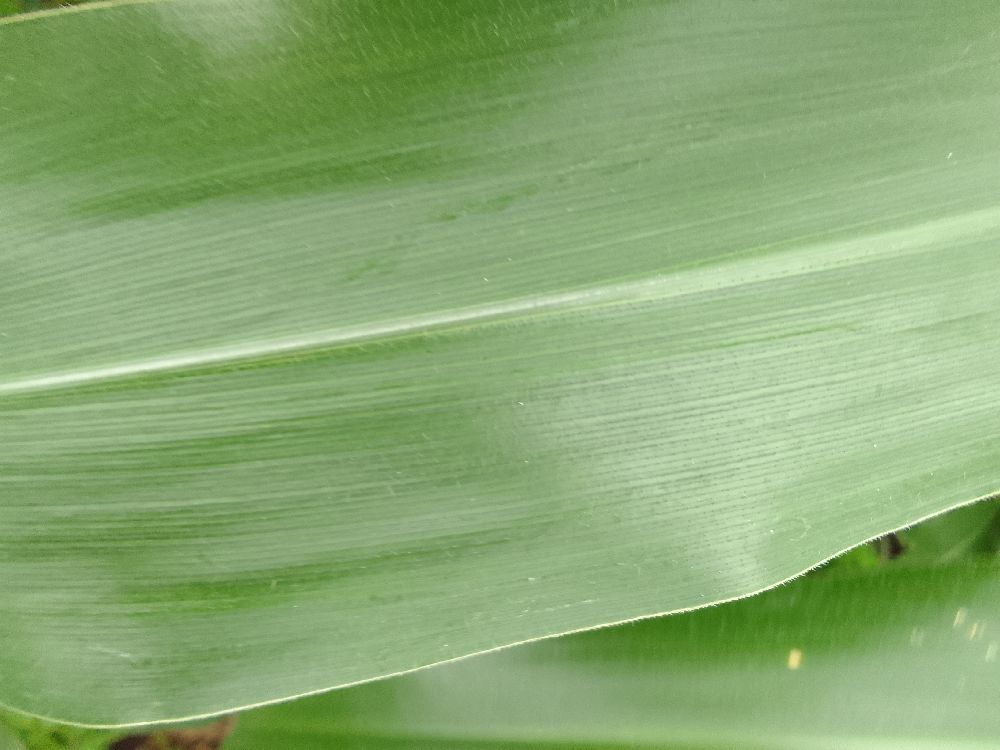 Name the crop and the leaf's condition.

maize, healthy
